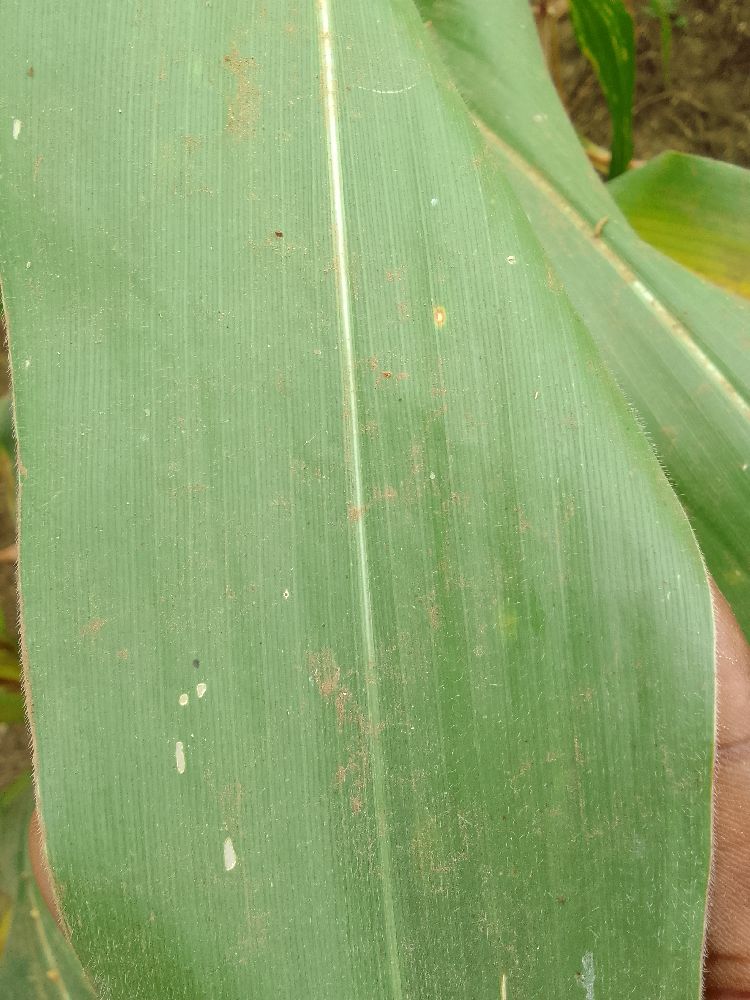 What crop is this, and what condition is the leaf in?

maize, healthy
